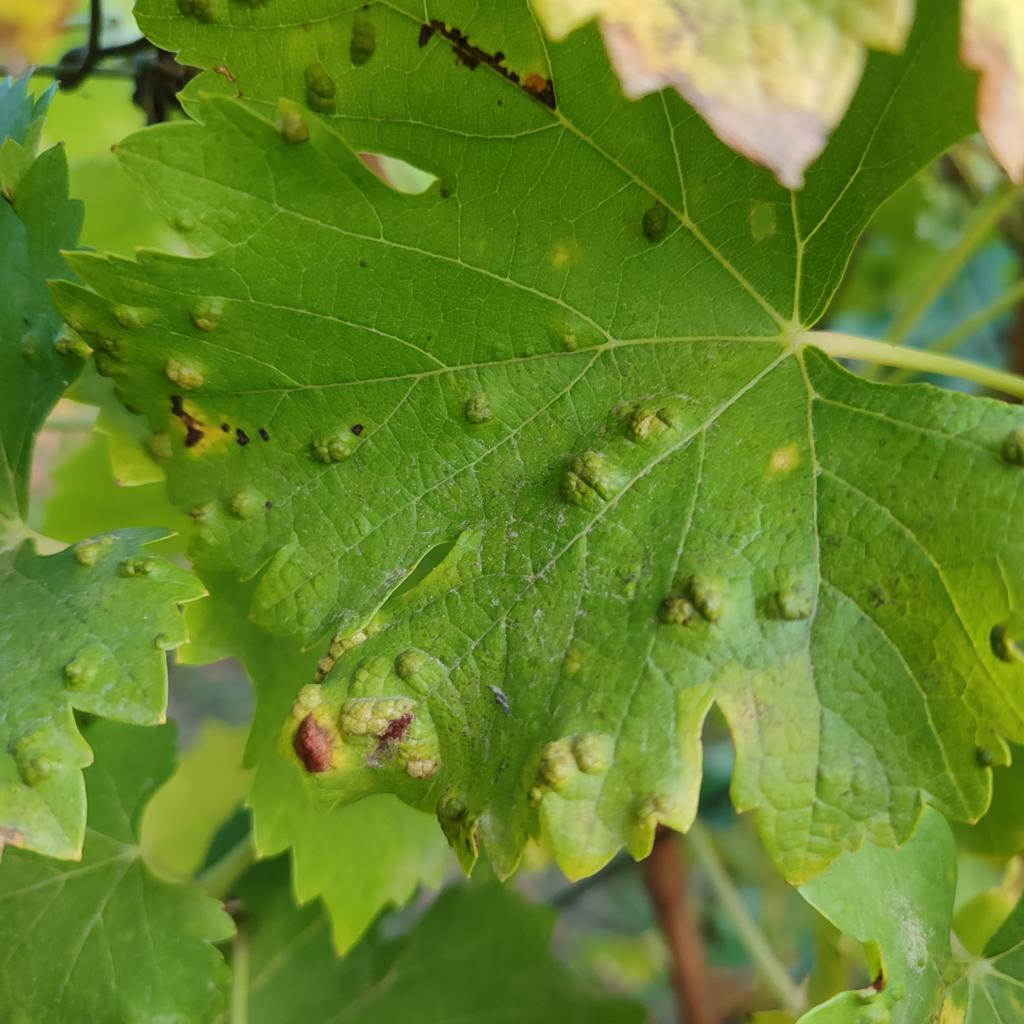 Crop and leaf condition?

grapevine, erineum mite
